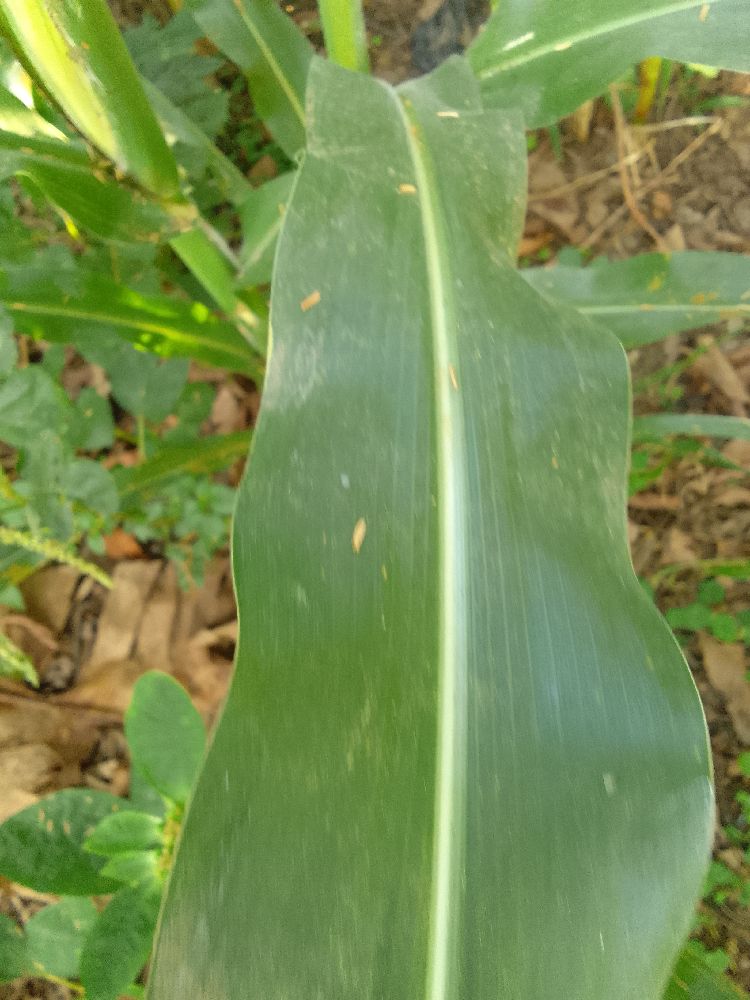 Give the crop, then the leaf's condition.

maize, healthy
